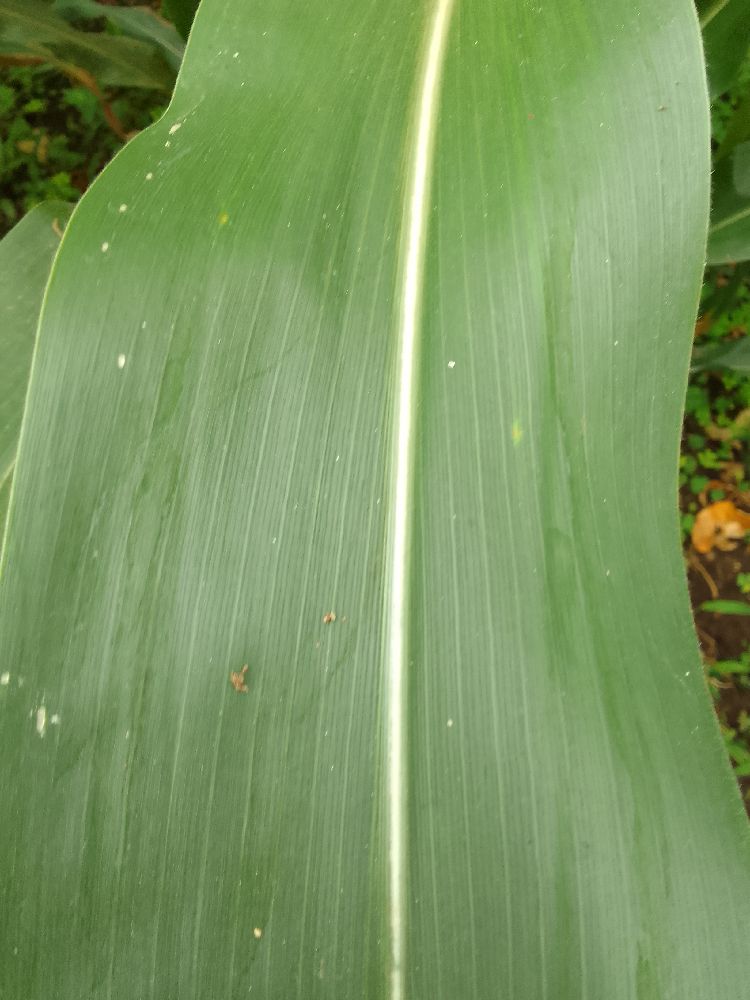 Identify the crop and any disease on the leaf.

maize, healthy
